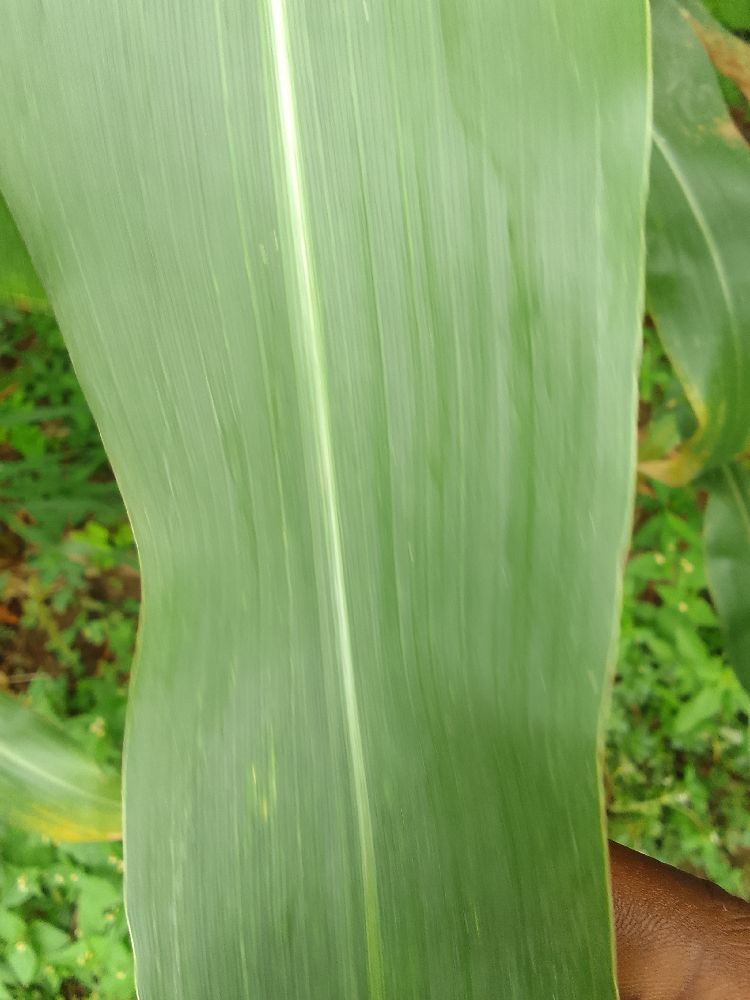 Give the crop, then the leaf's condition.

maize, healthy
